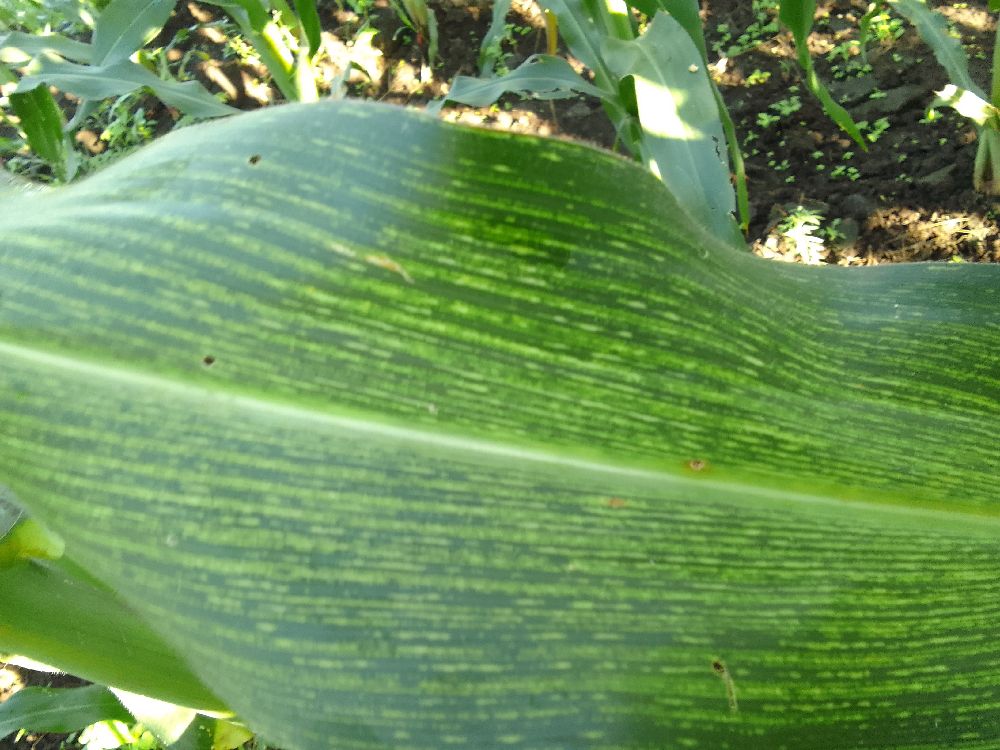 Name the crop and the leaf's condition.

maize, maize streak virus
